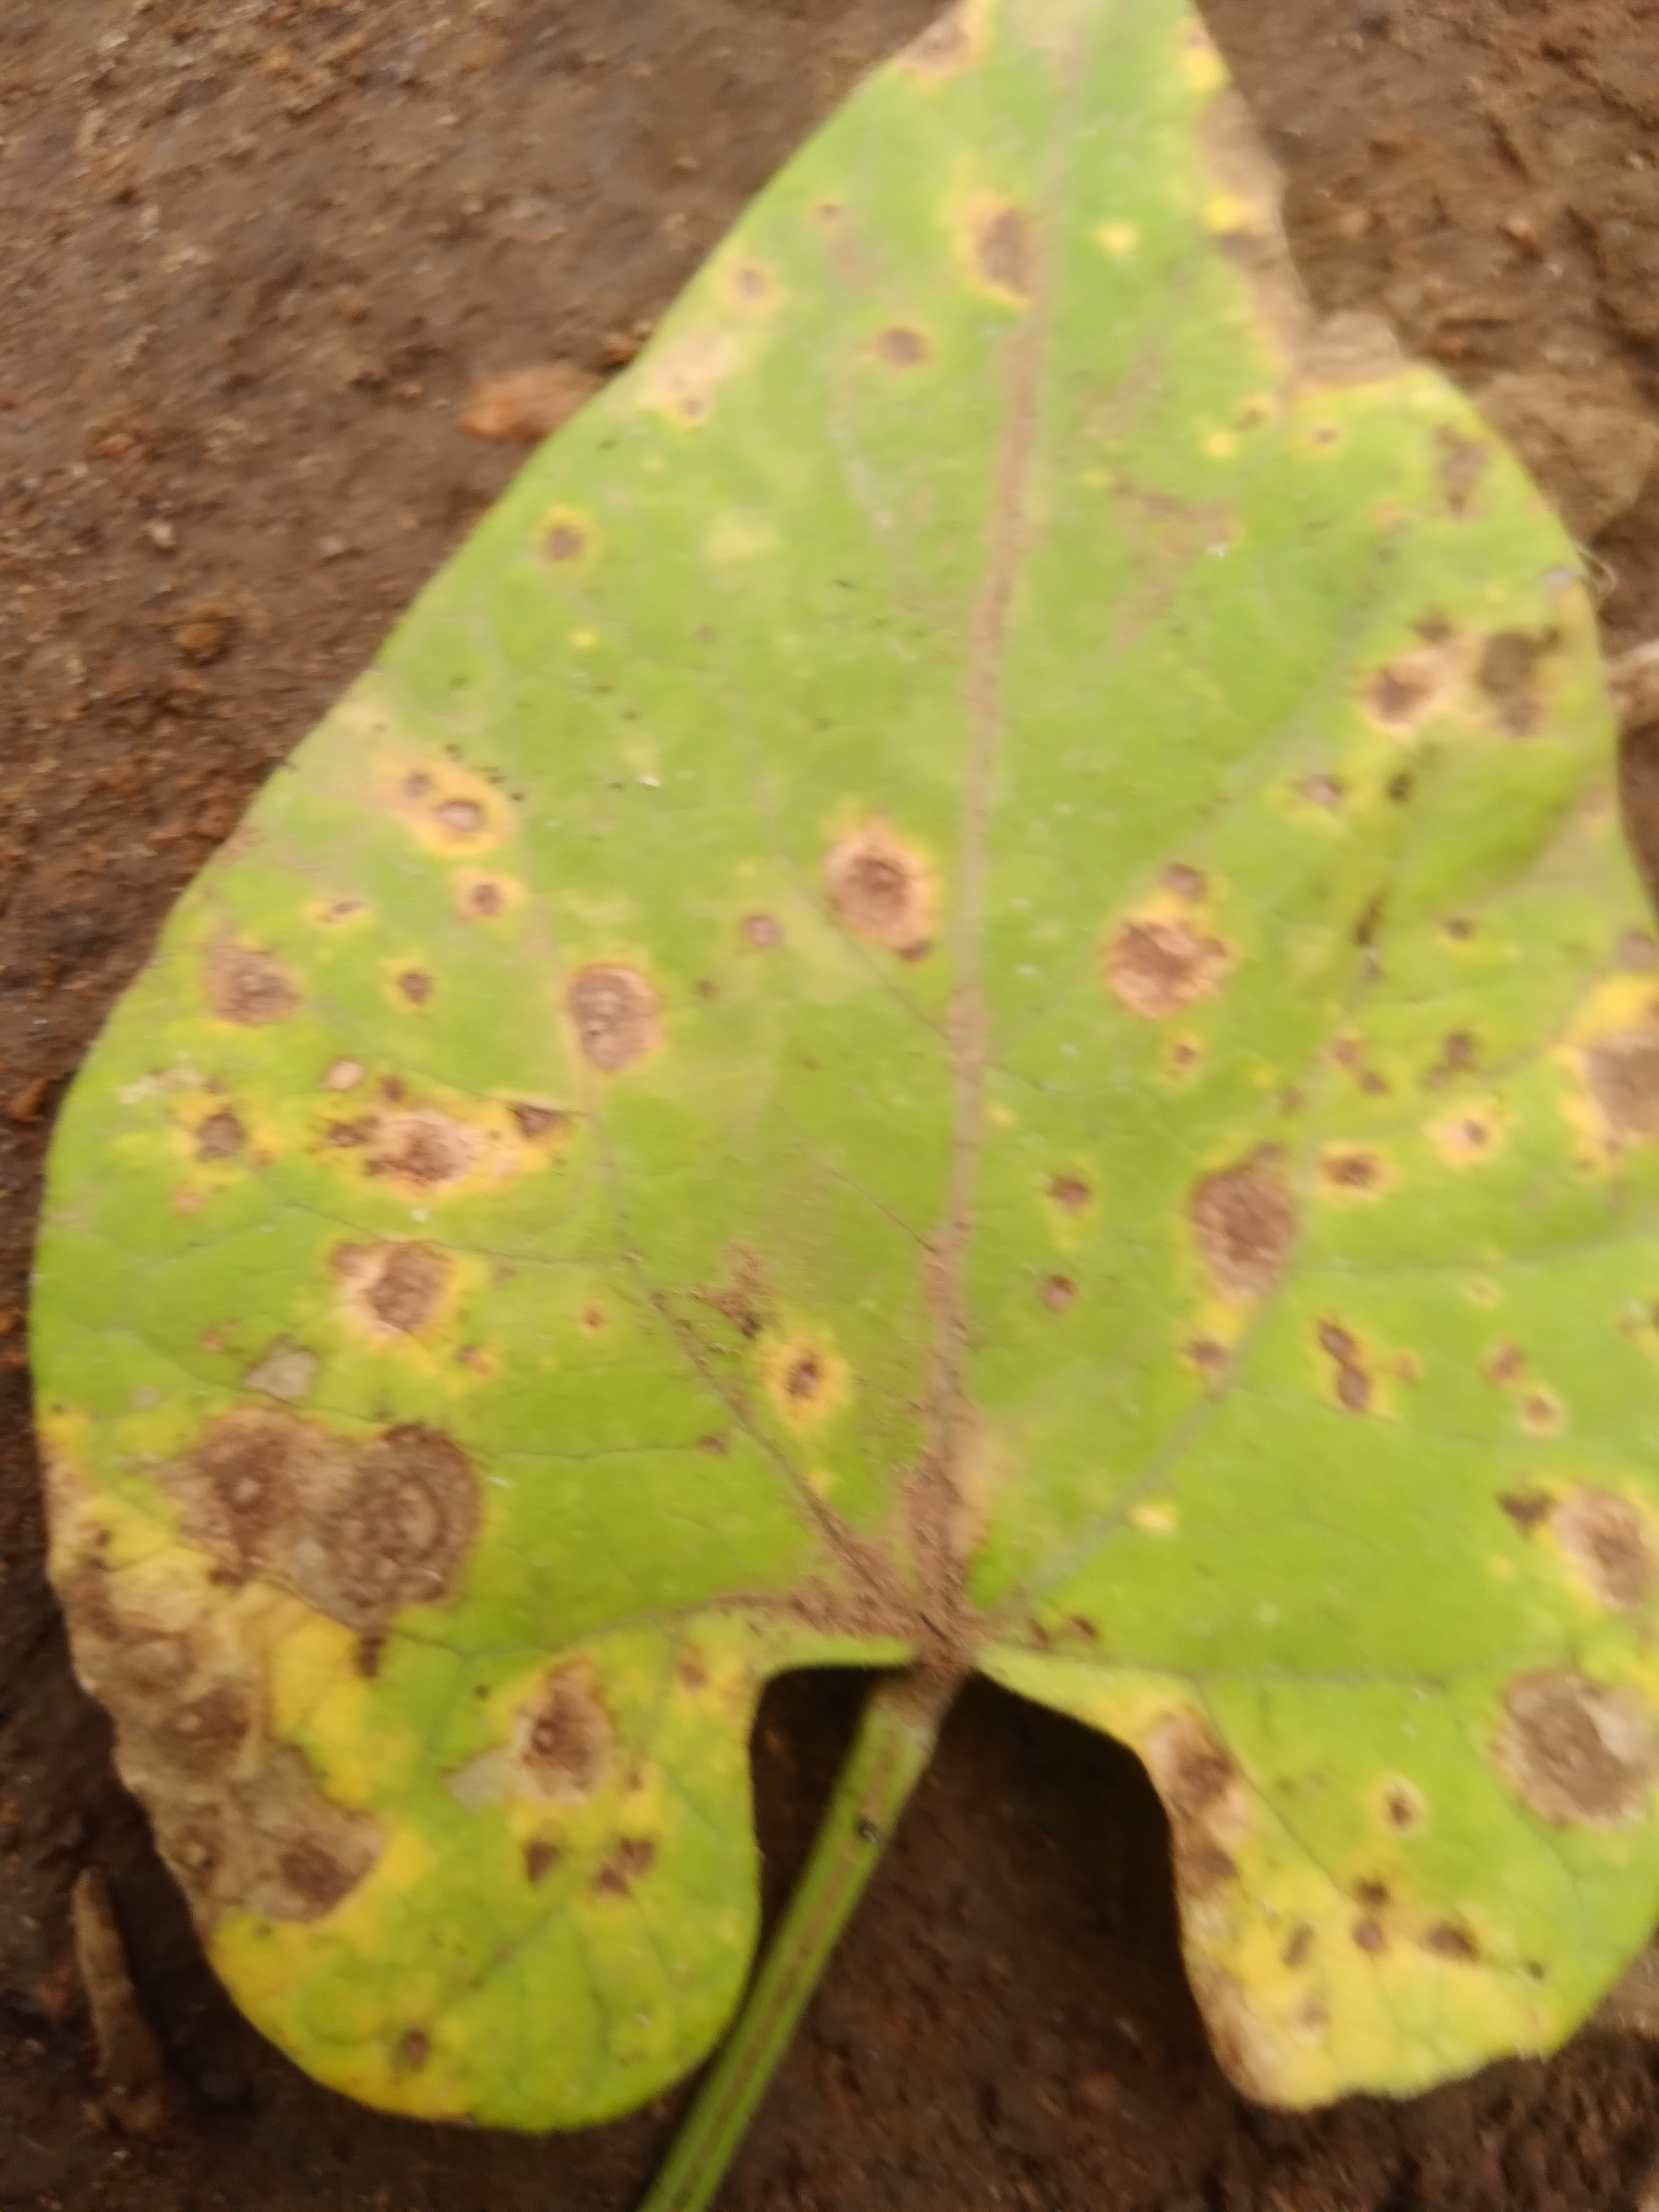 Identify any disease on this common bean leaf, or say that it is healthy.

rust
